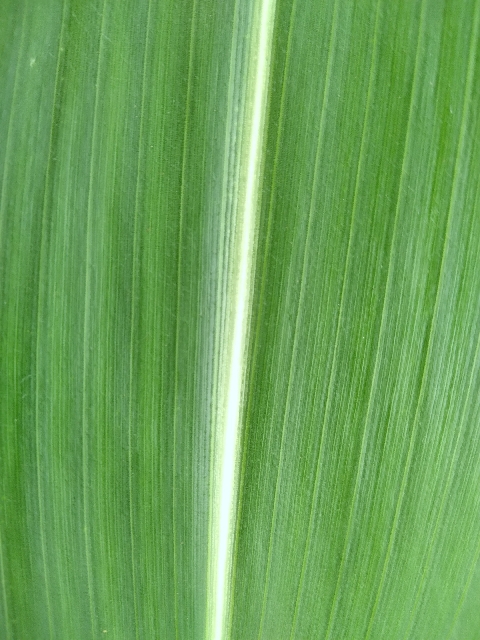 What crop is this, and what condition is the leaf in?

maize, healthy
